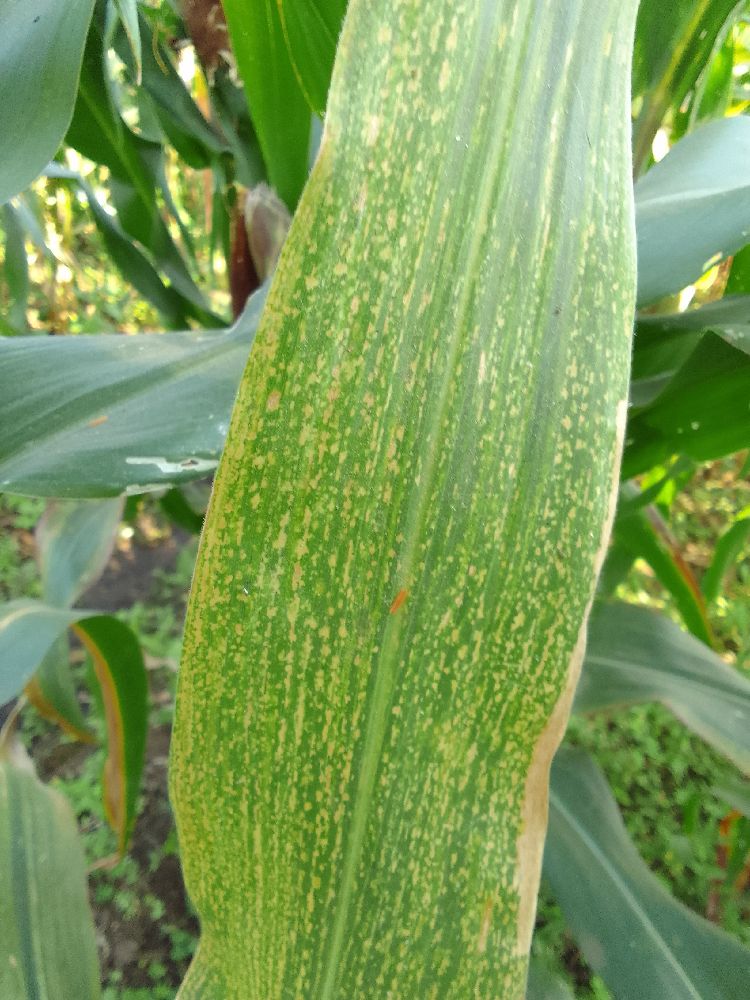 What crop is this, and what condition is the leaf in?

maize, maize lethal necrosis
